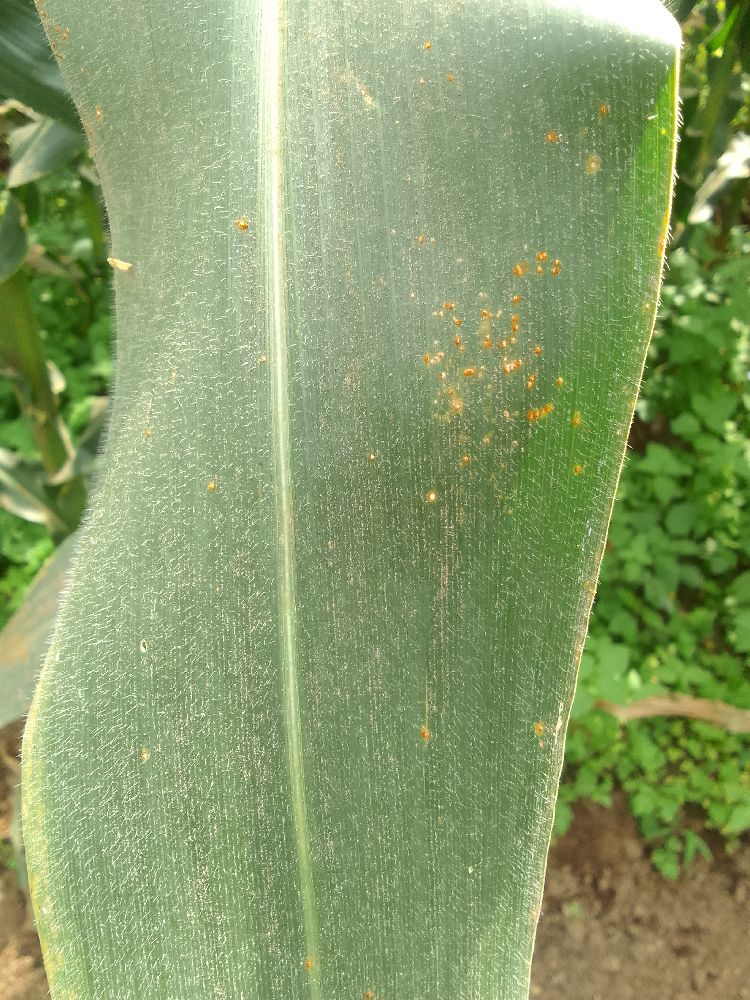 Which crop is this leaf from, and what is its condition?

maize, healthy
